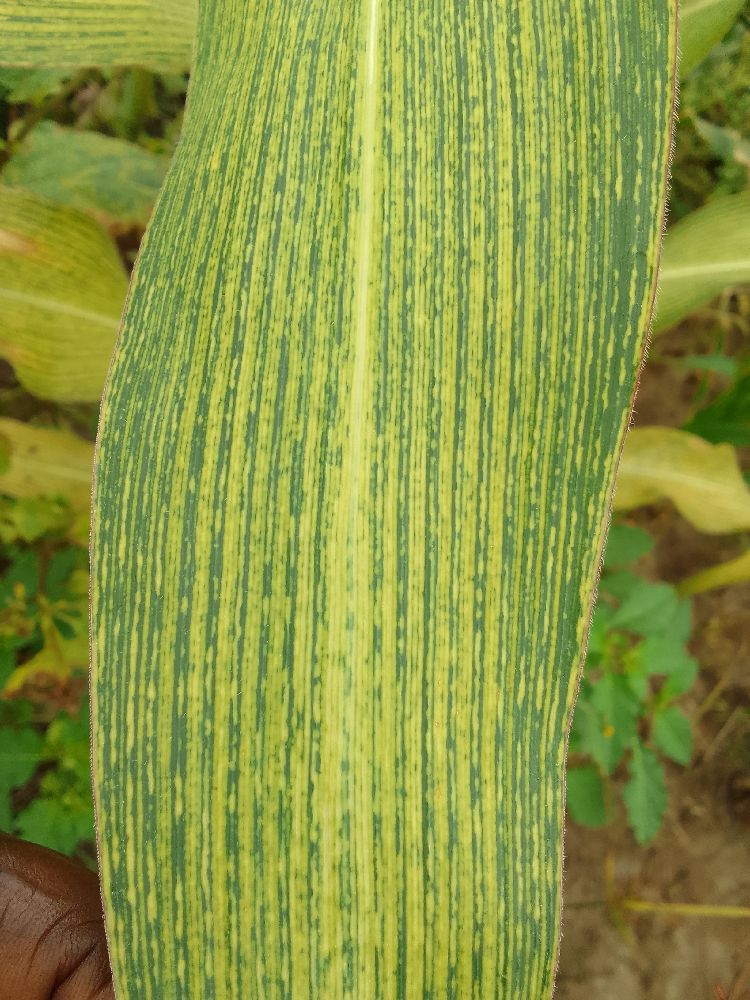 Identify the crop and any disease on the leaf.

maize, maize streak virus
